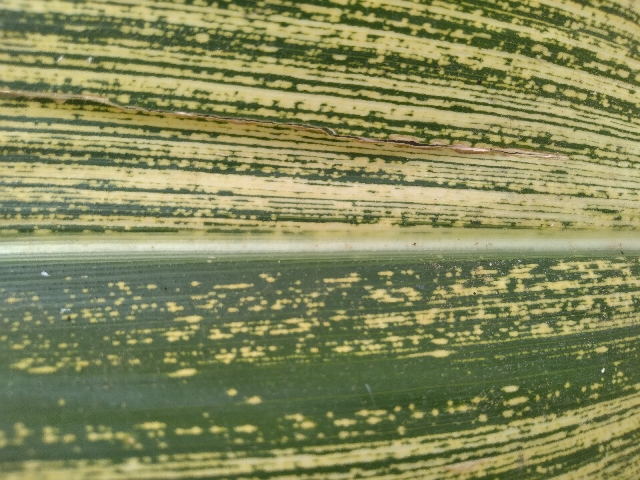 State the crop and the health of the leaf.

maize, maize streak virus
